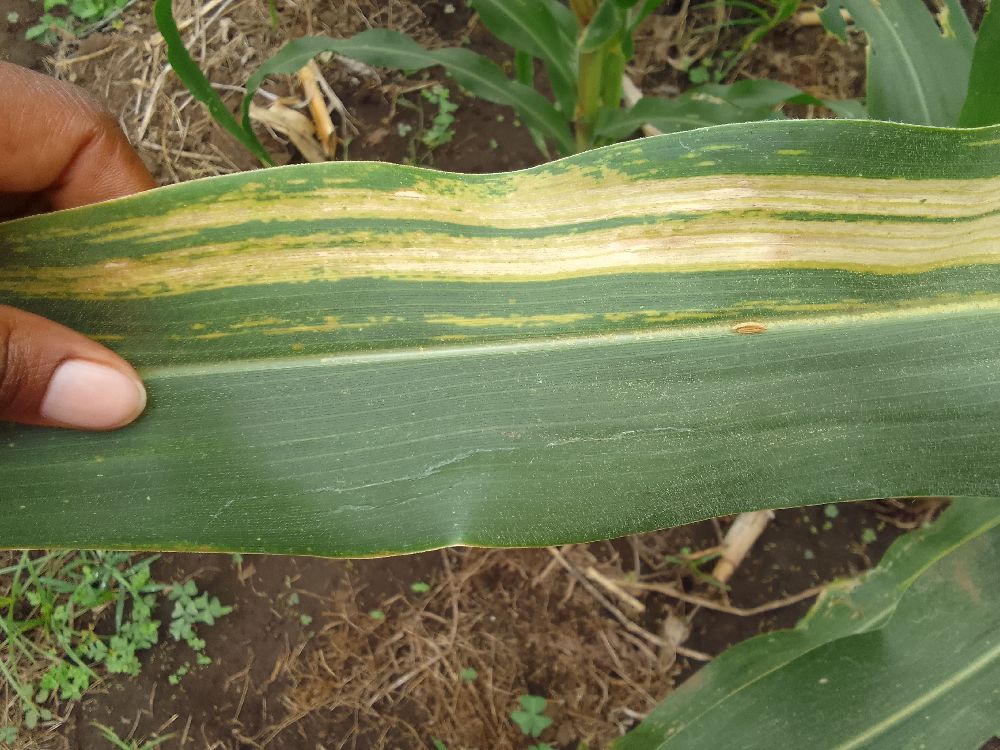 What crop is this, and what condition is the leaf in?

maize, maize lethal necrosis
